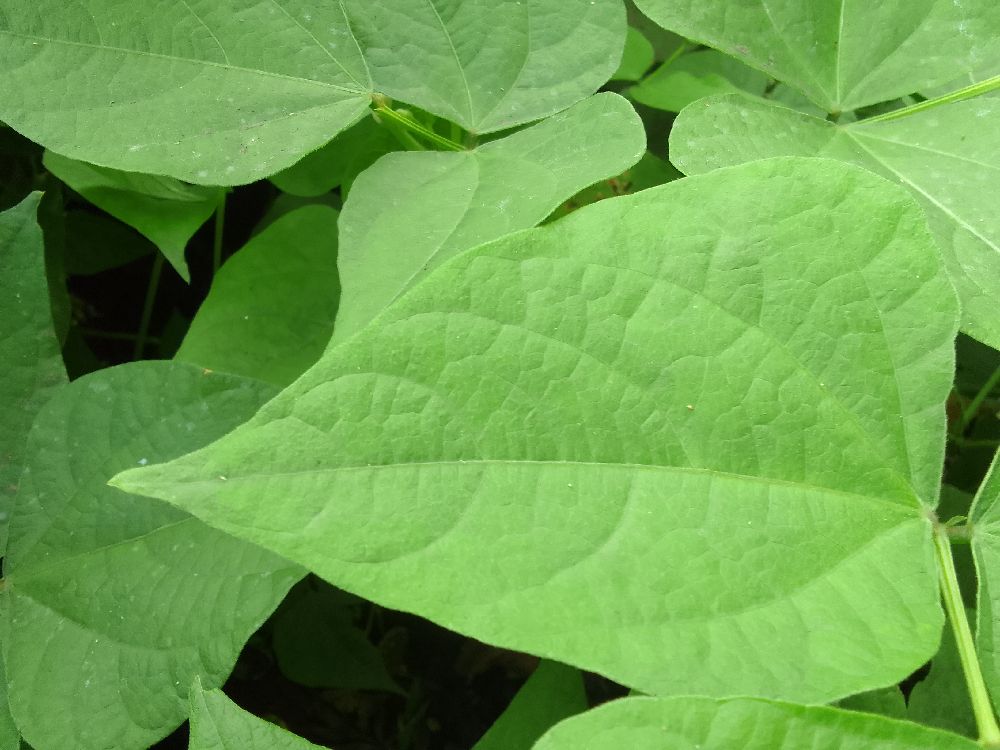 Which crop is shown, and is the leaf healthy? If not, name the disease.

common bean, healthy
